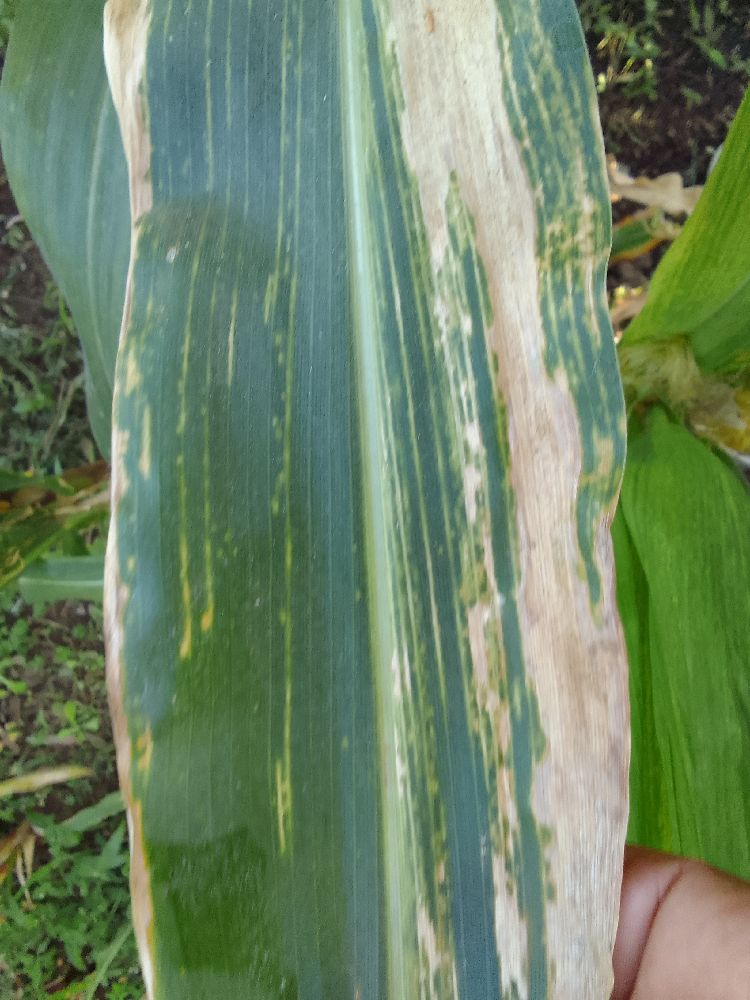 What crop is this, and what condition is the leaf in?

maize, maize lethal necrosis
